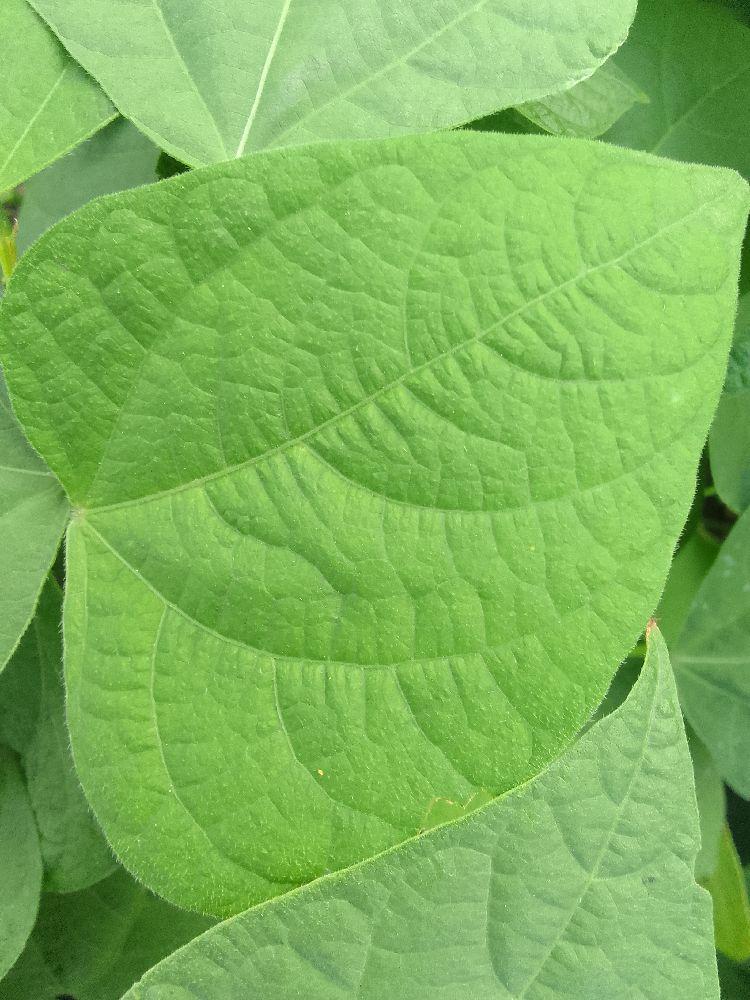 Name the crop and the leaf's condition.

common bean, healthy
